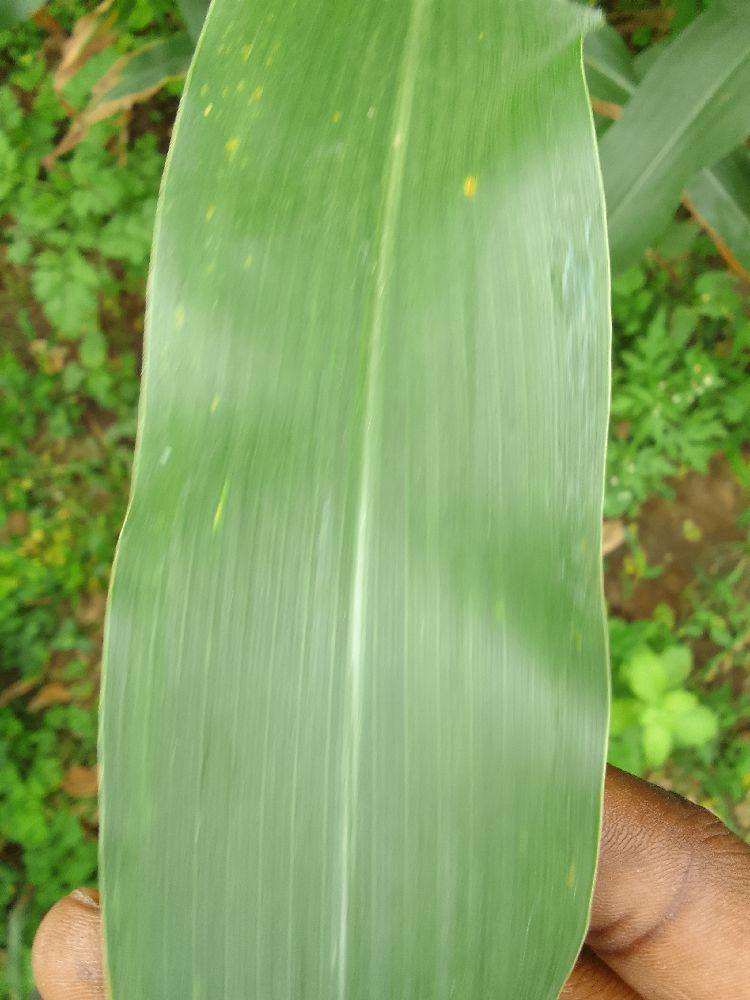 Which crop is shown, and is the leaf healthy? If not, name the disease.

maize, healthy
